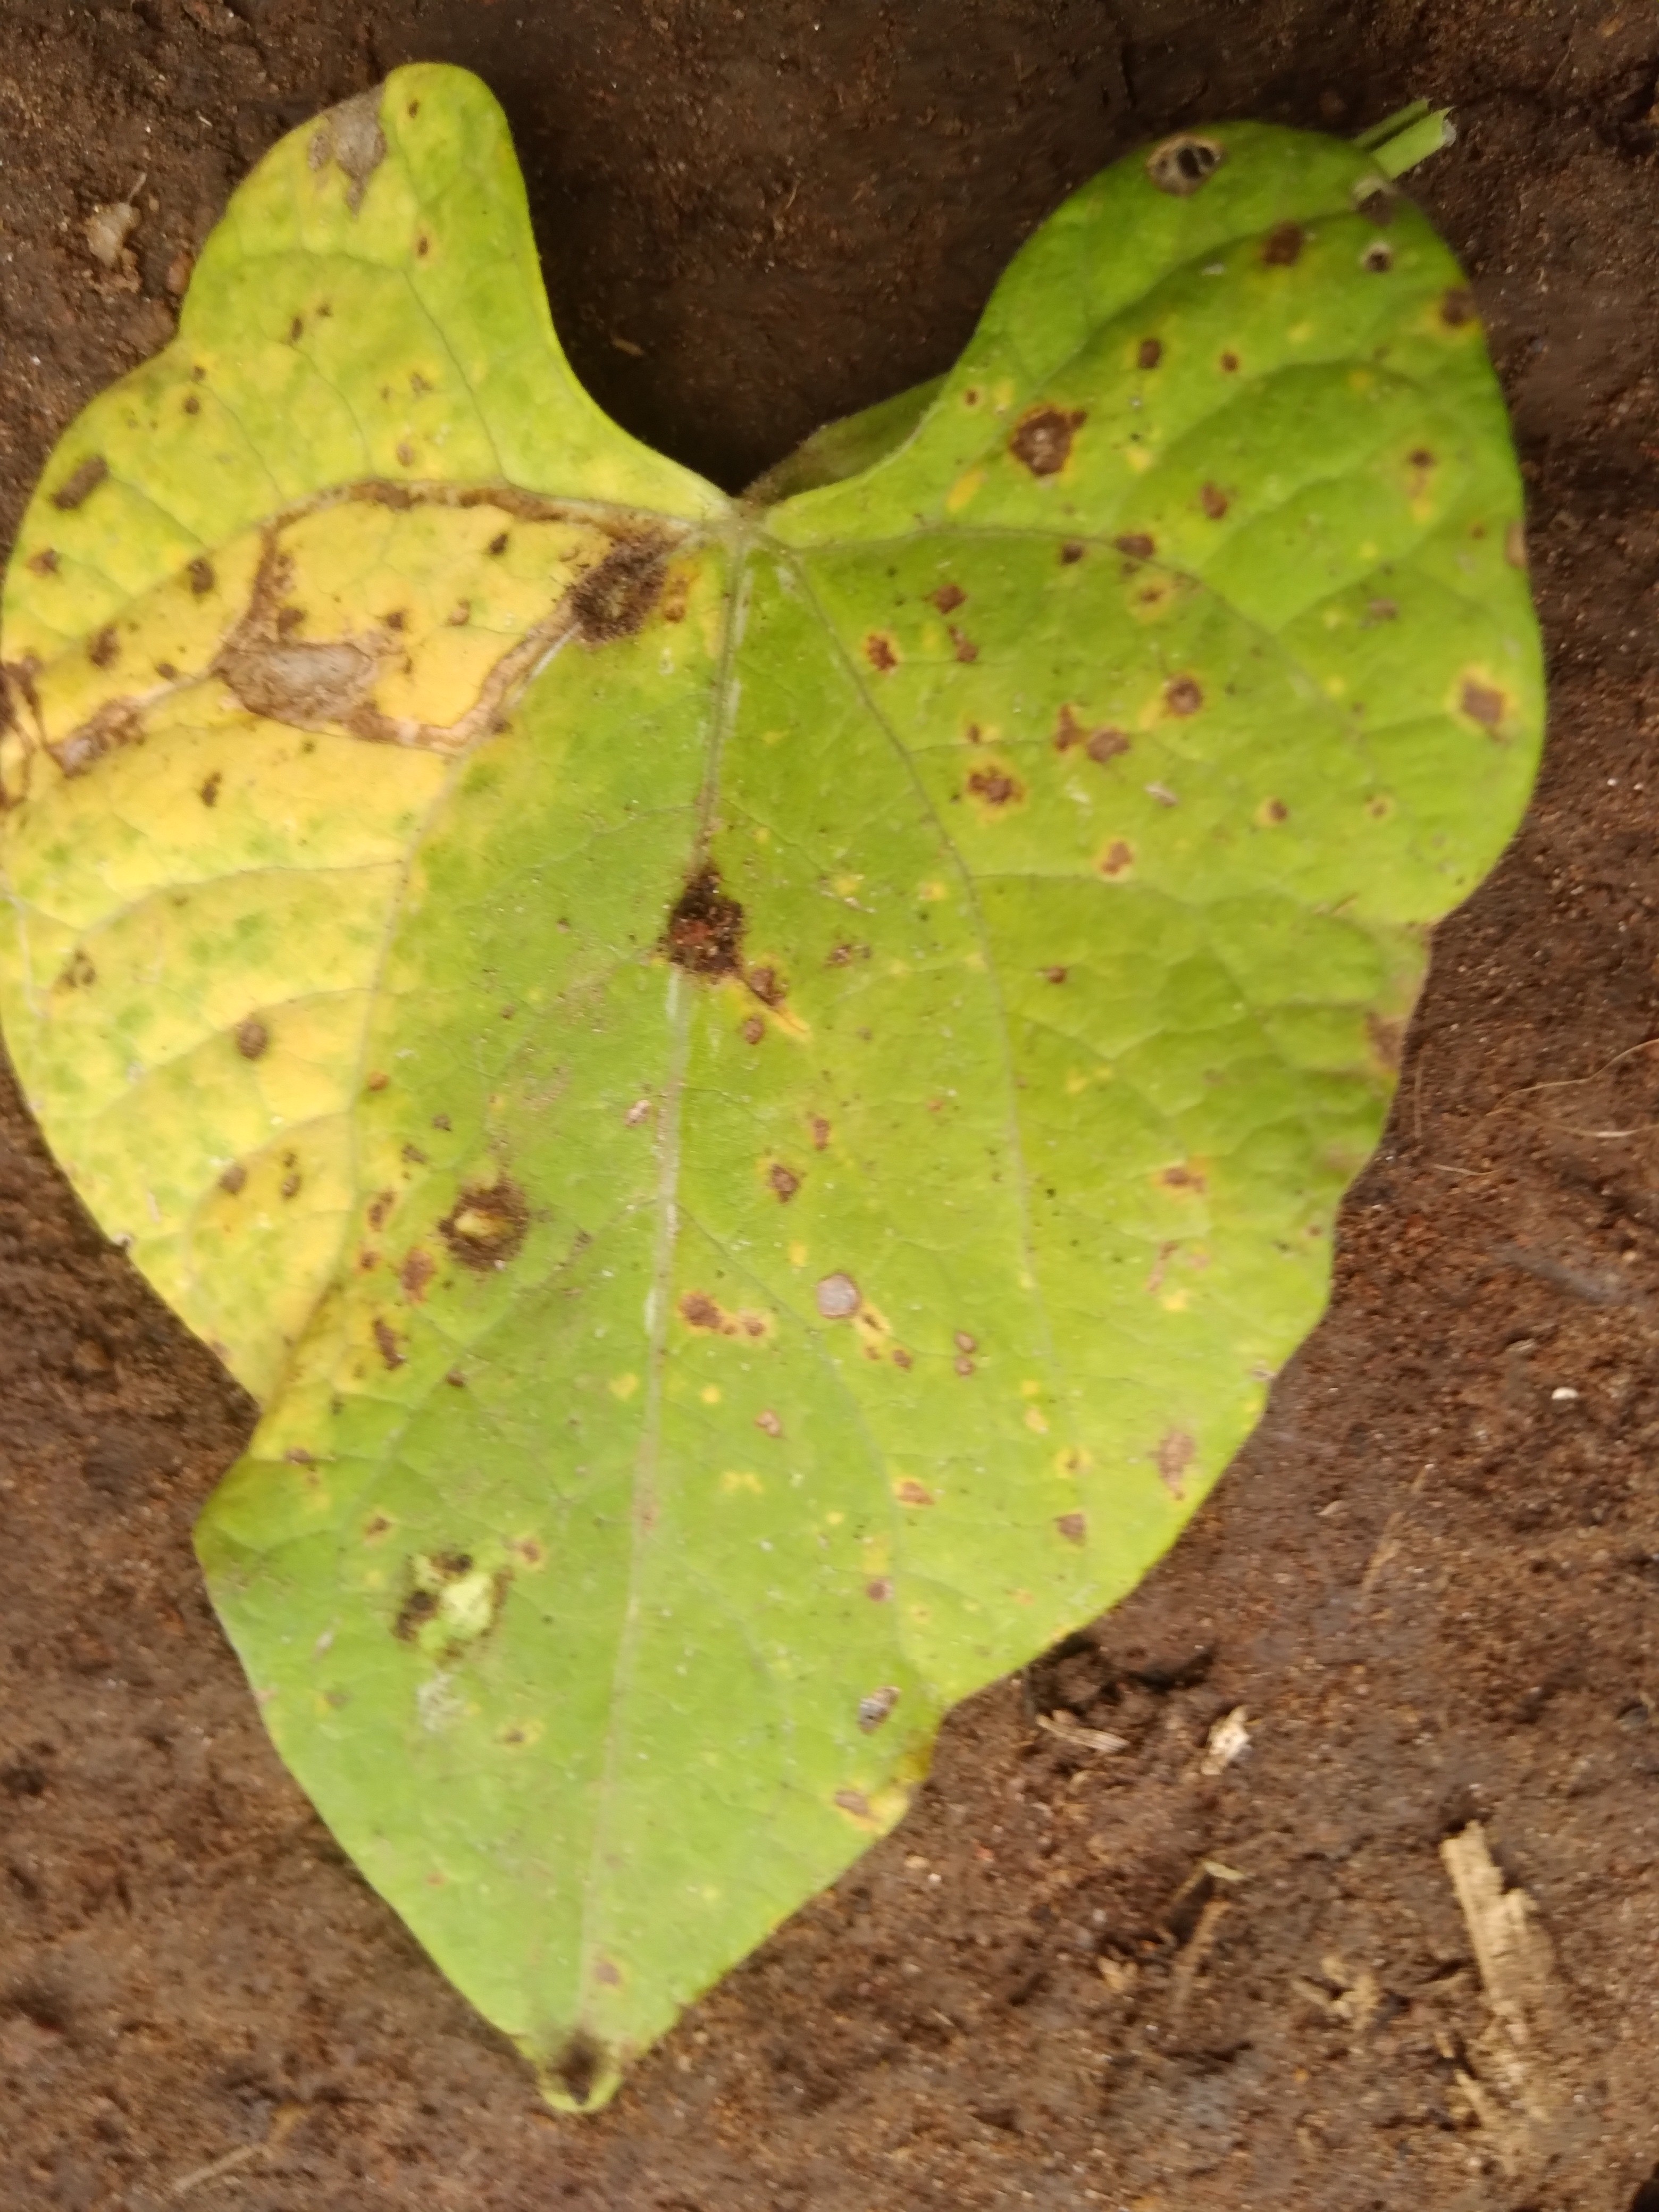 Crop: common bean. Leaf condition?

rust
